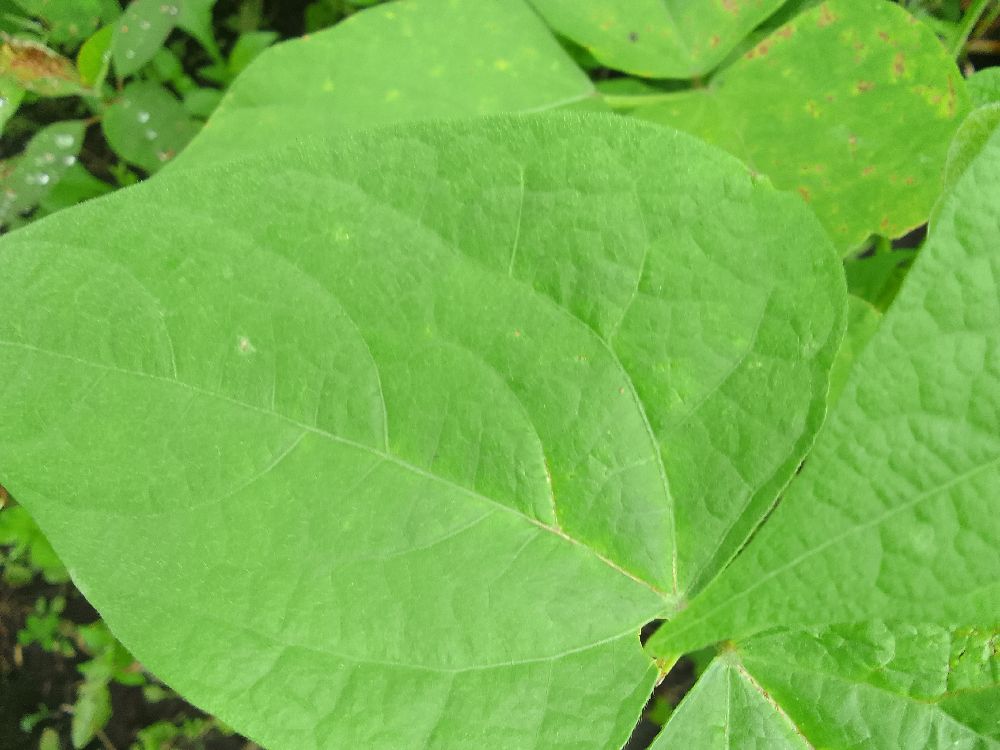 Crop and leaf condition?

common bean, healthy
